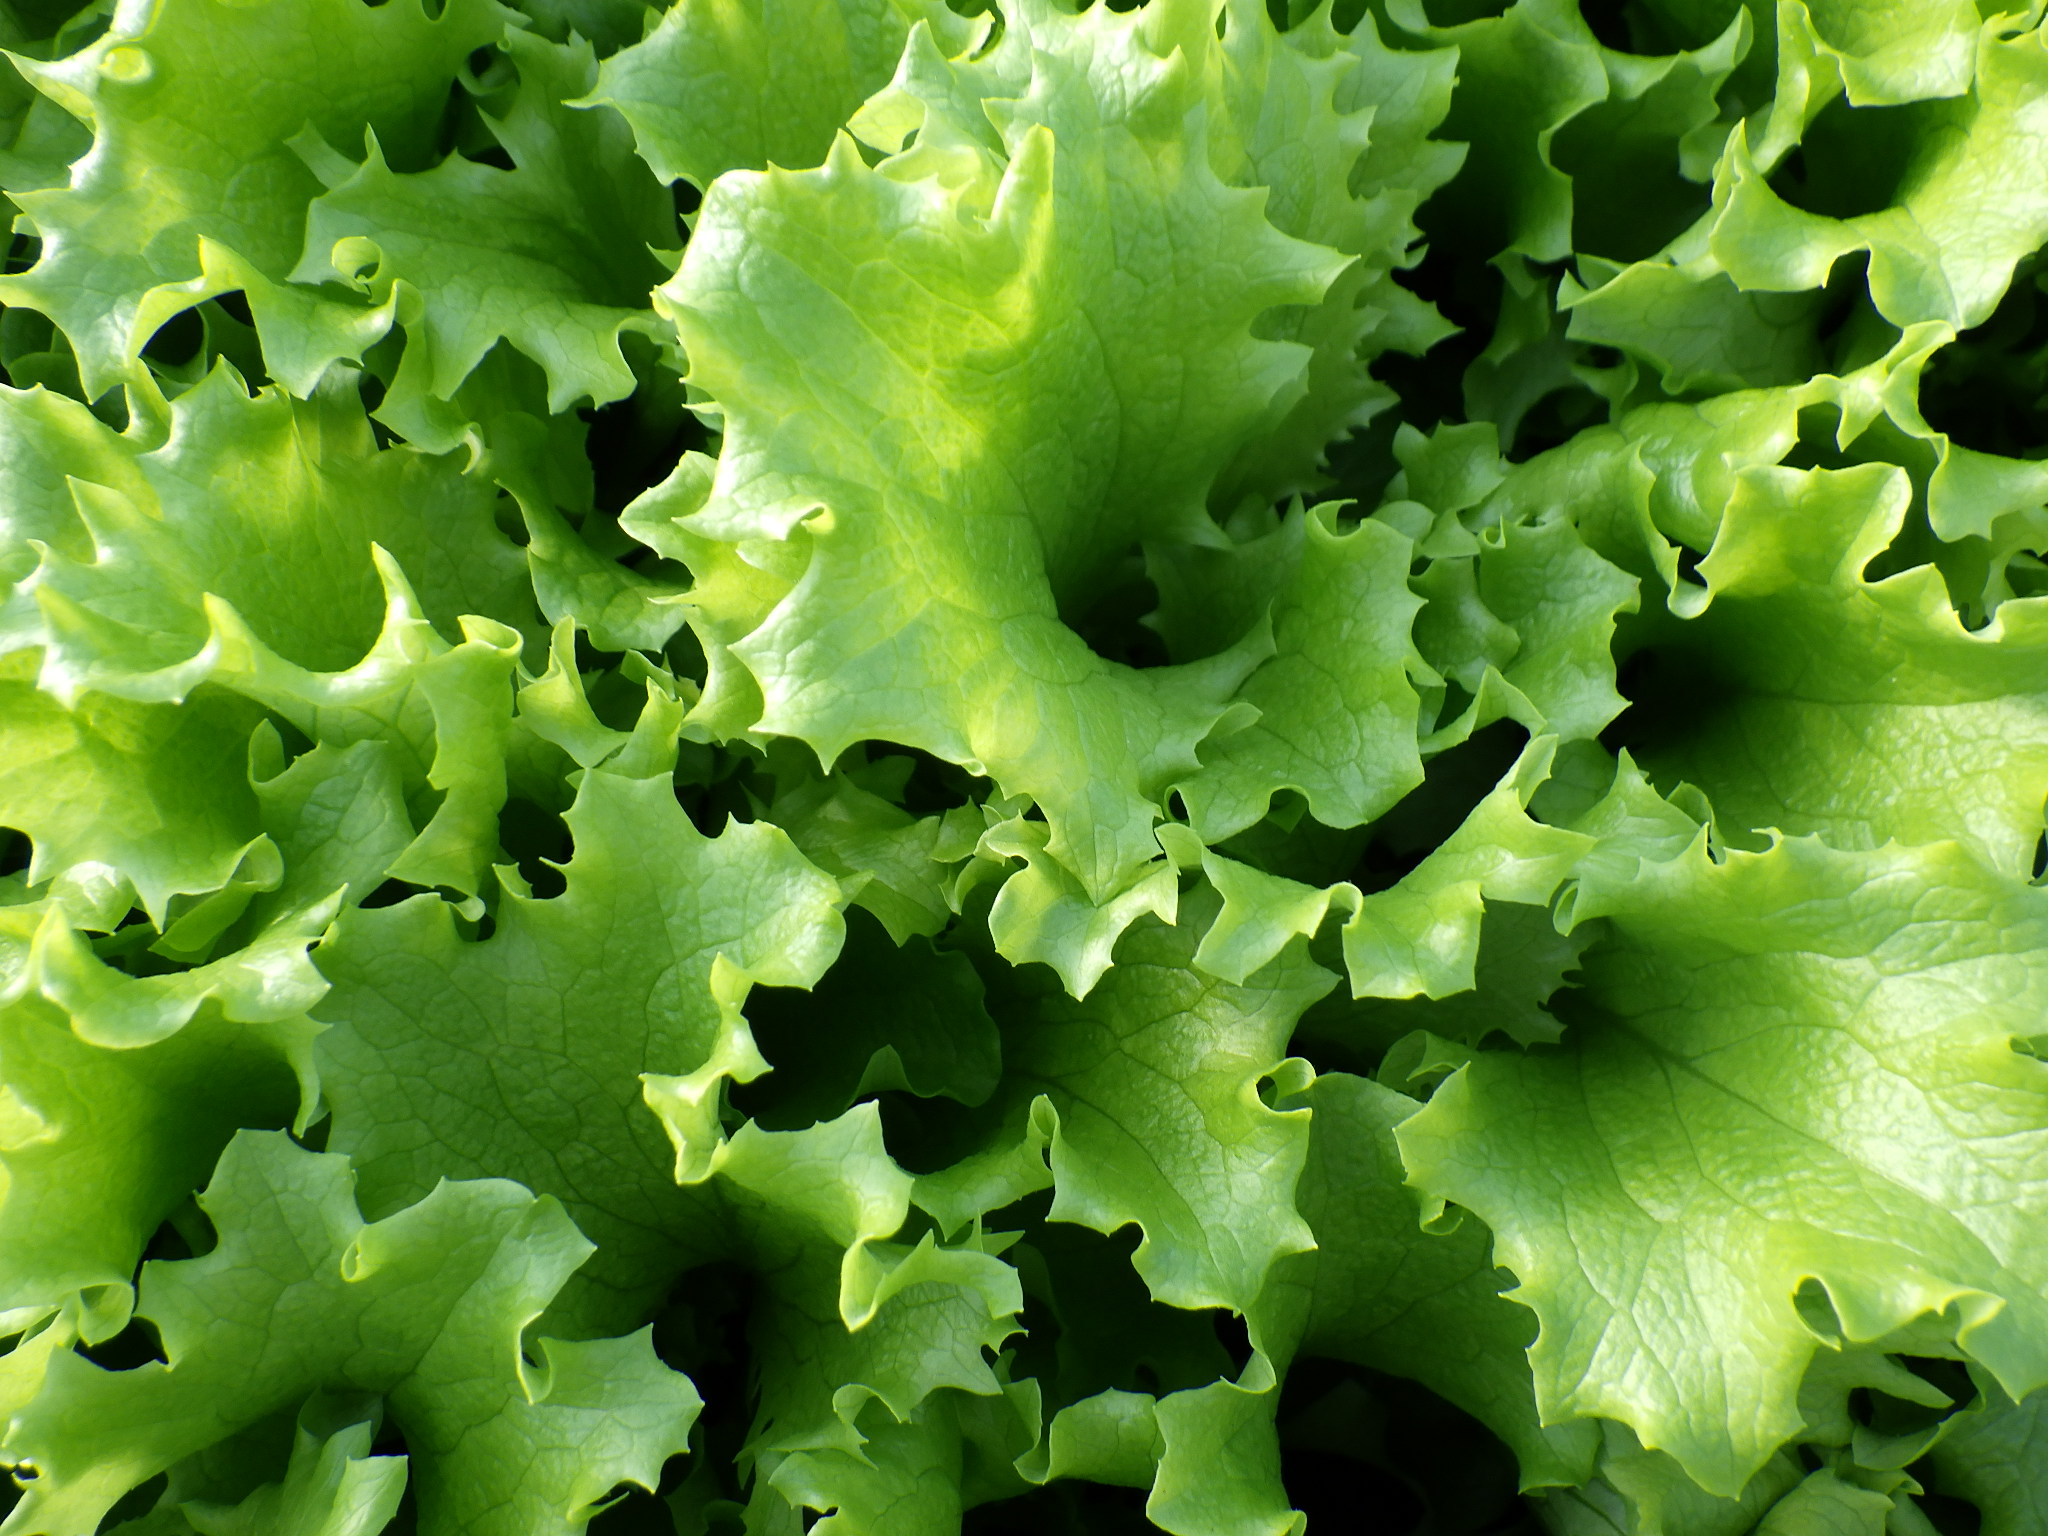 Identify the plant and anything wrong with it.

lettuce, healthy
